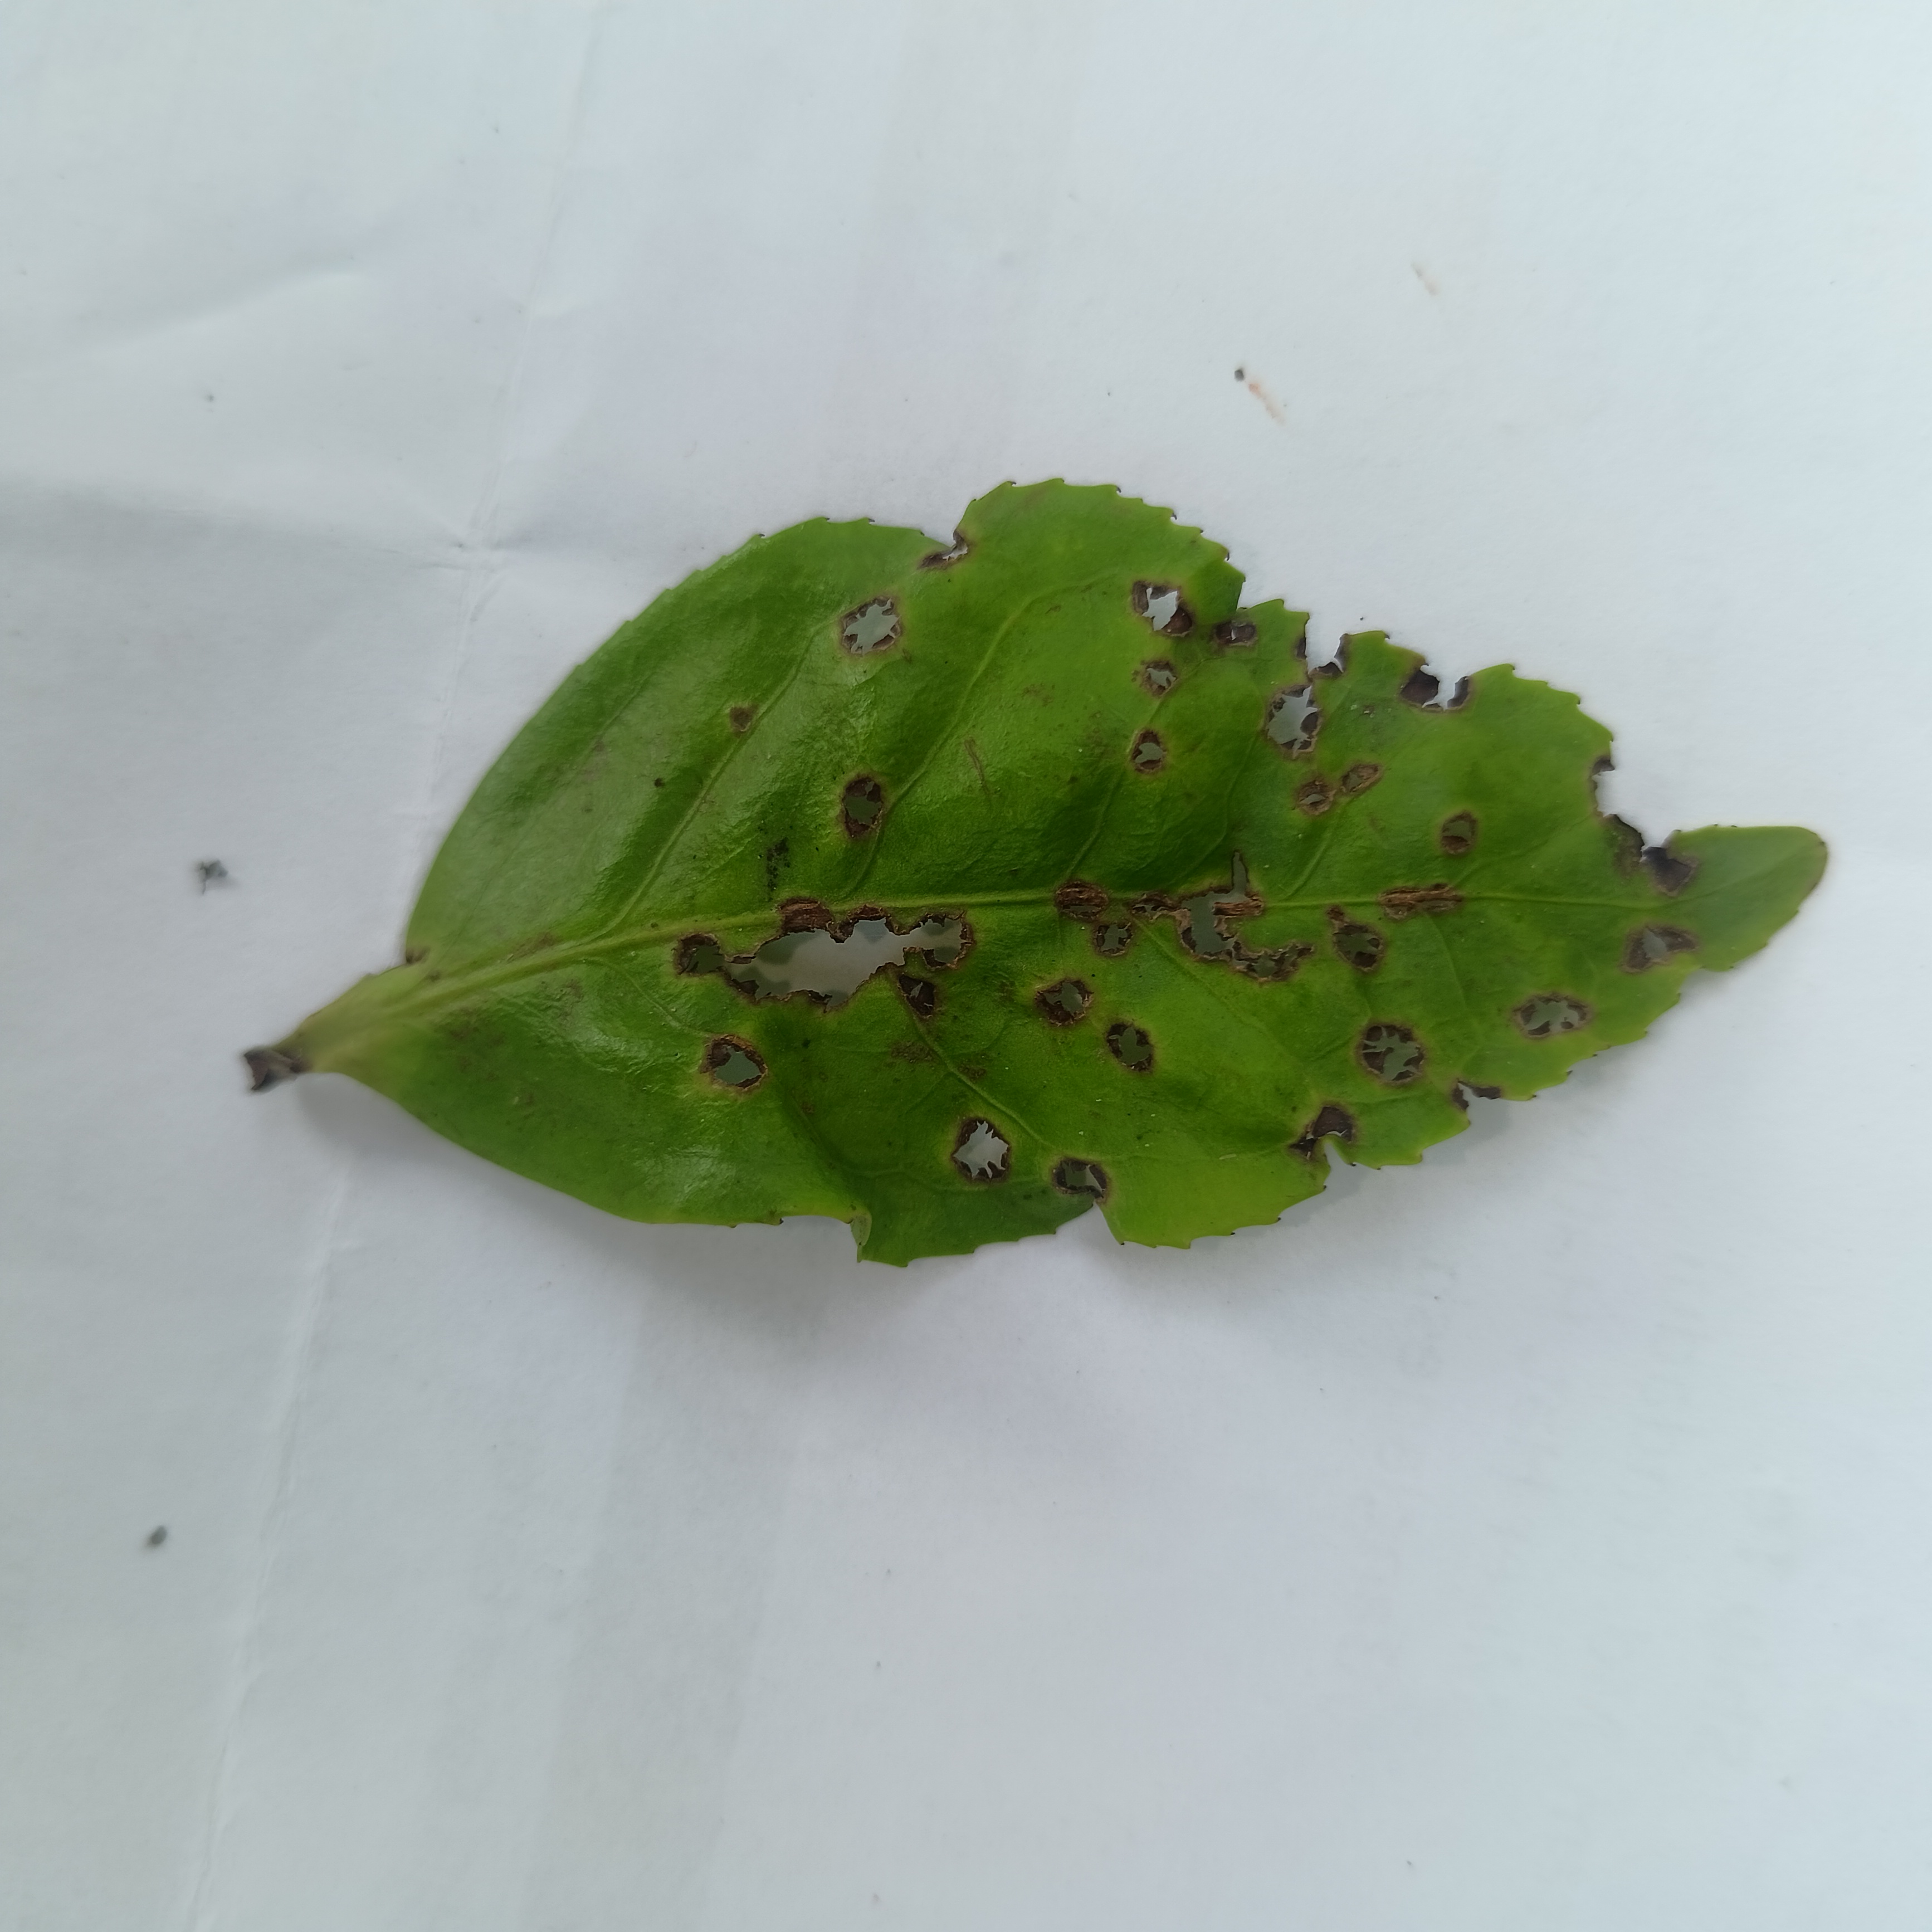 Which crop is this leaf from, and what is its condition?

tea, helopeltis
